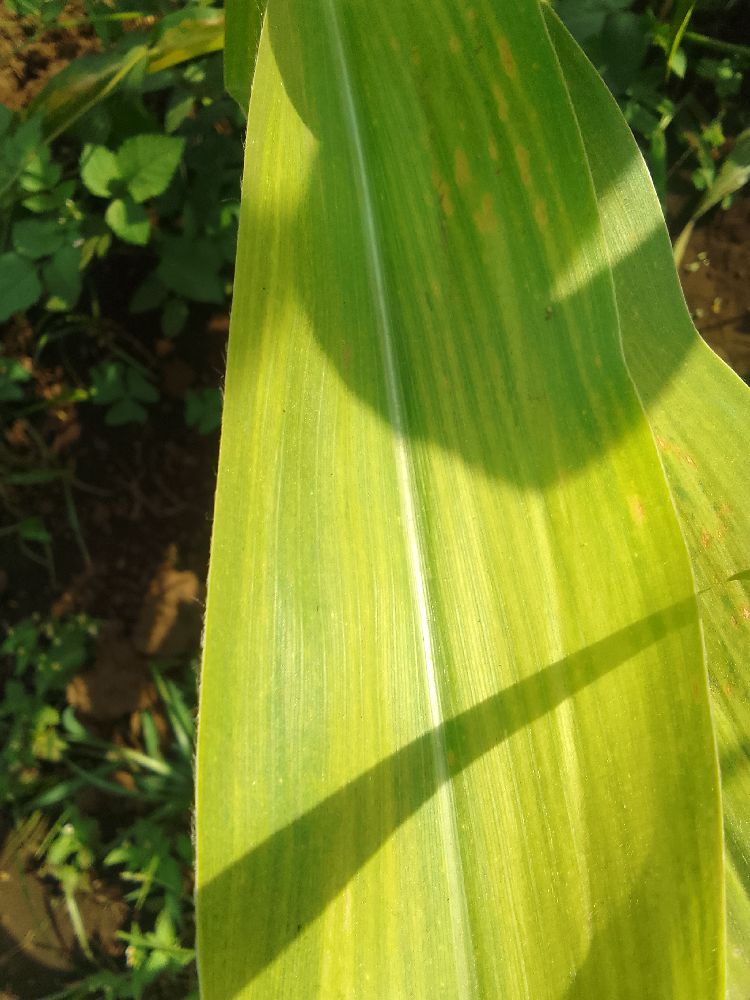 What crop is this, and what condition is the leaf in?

maize, maize lethal necrosis
